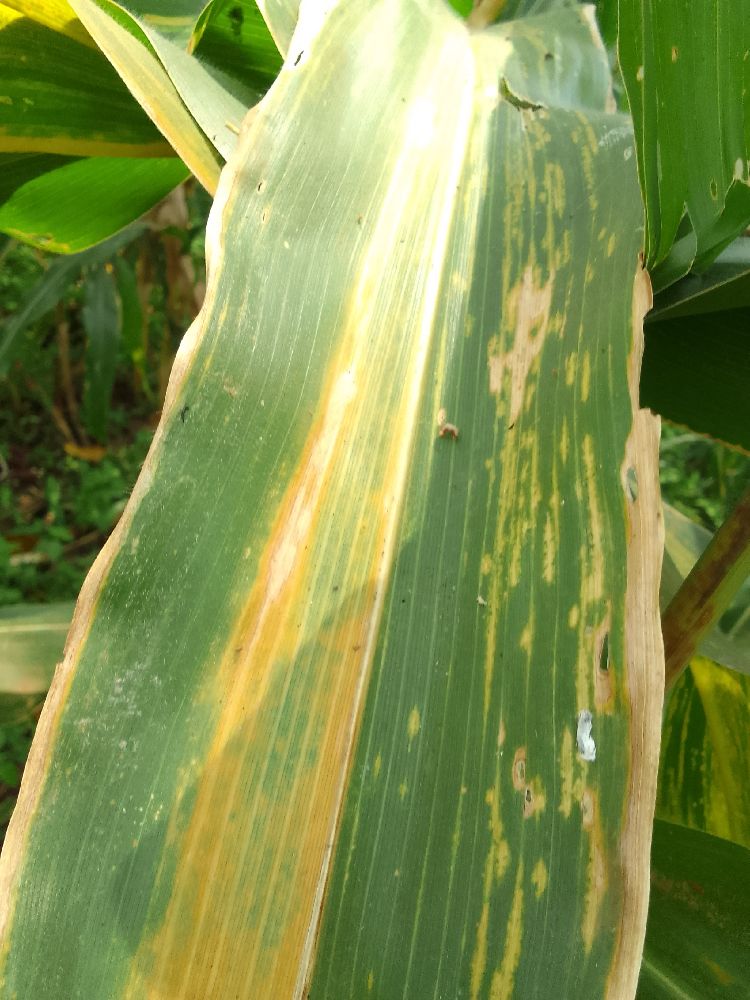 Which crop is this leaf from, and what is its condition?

maize, maize lethal necrosis
